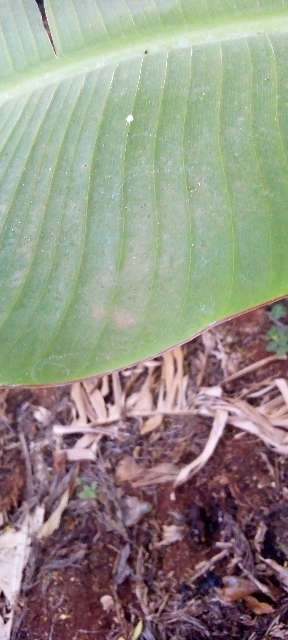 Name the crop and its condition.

banana, healthy
